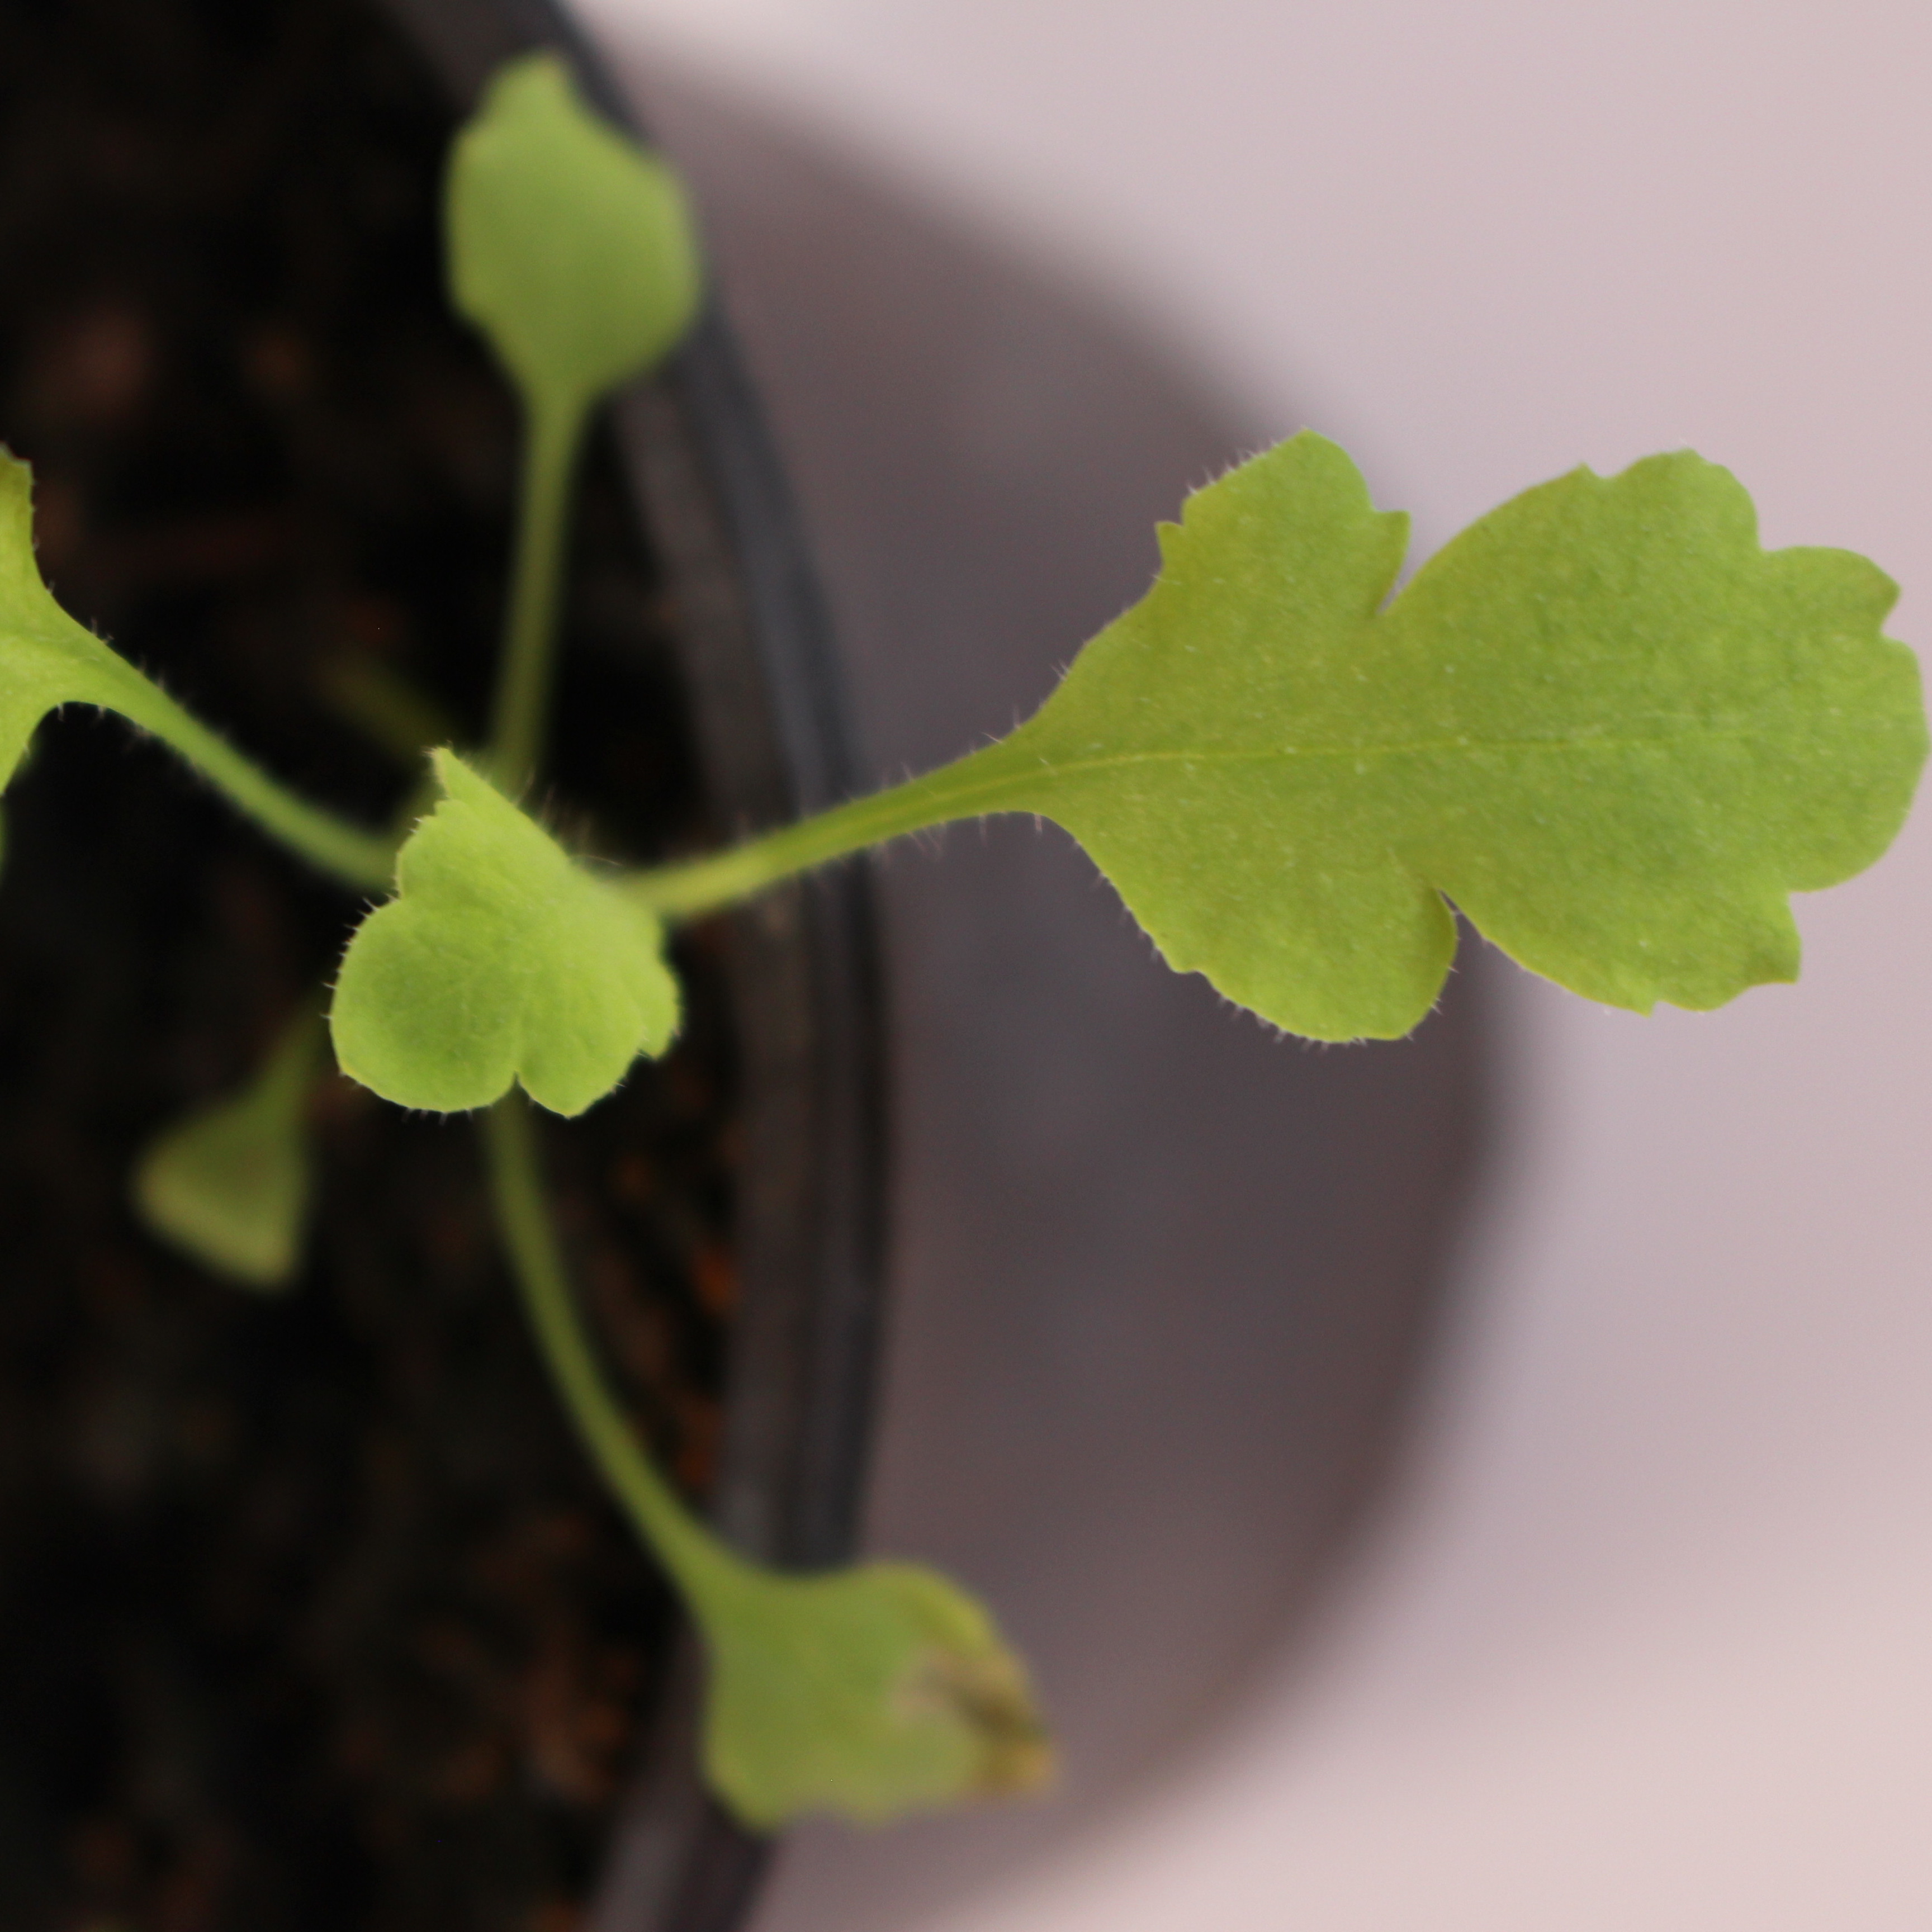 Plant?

Papaver rhoeas
